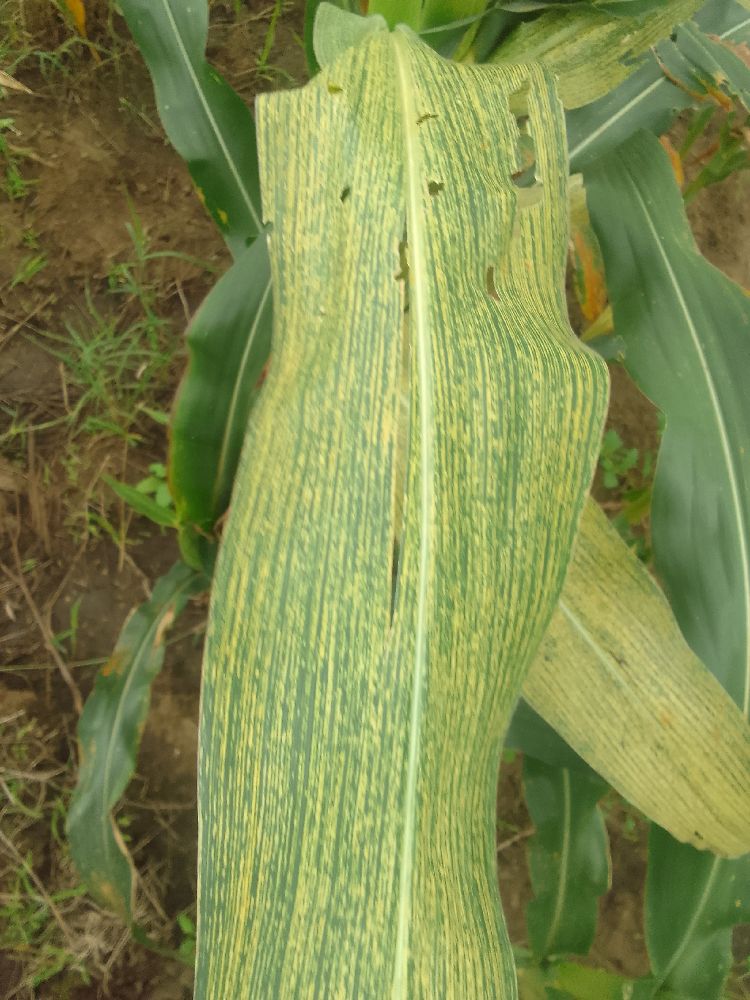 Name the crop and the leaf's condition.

maize, maize streak virus
